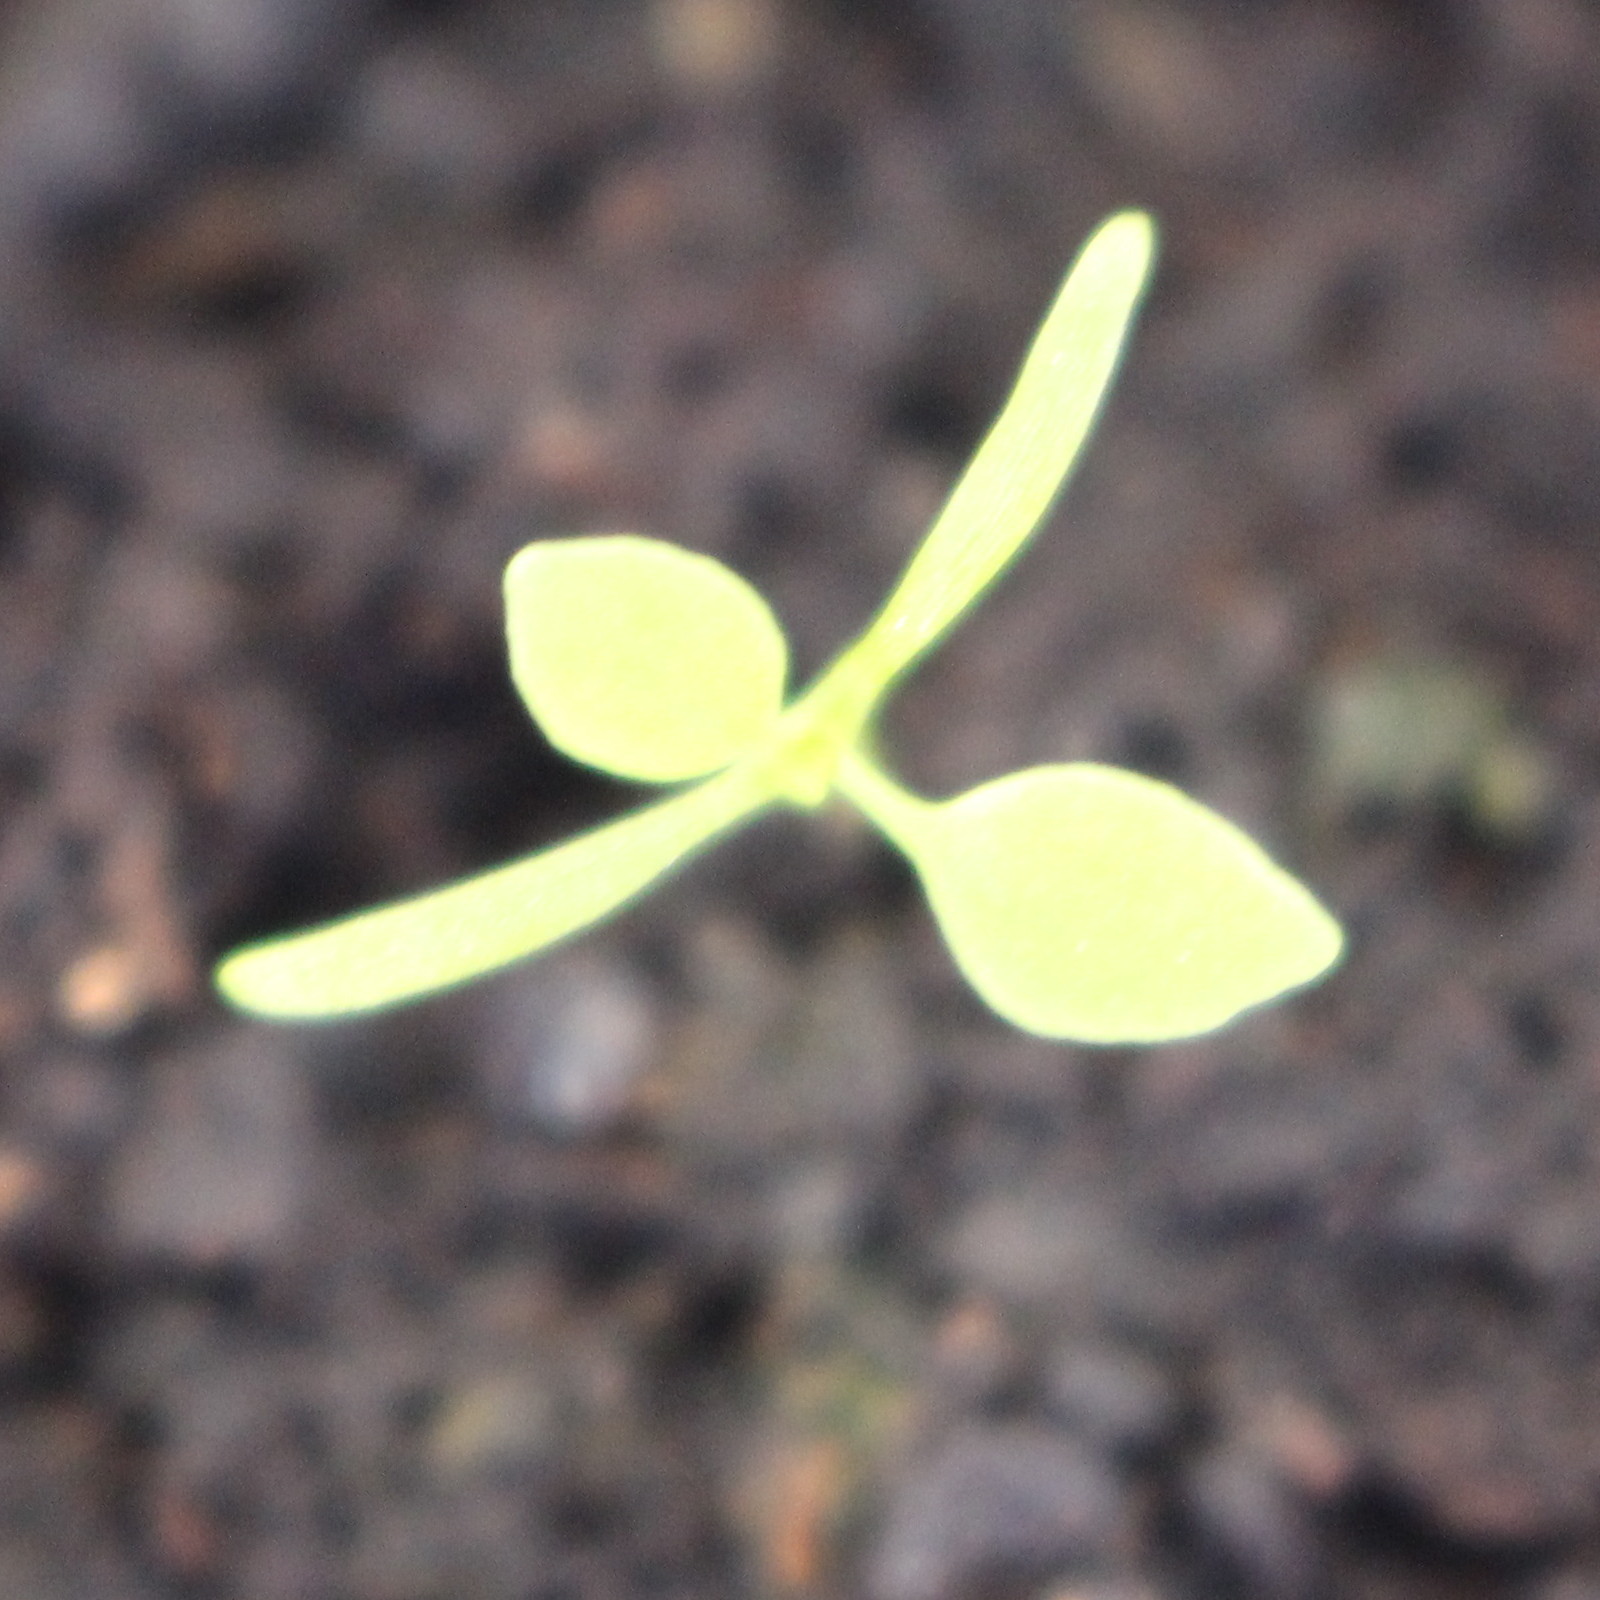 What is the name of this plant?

Papaver rhoeas
